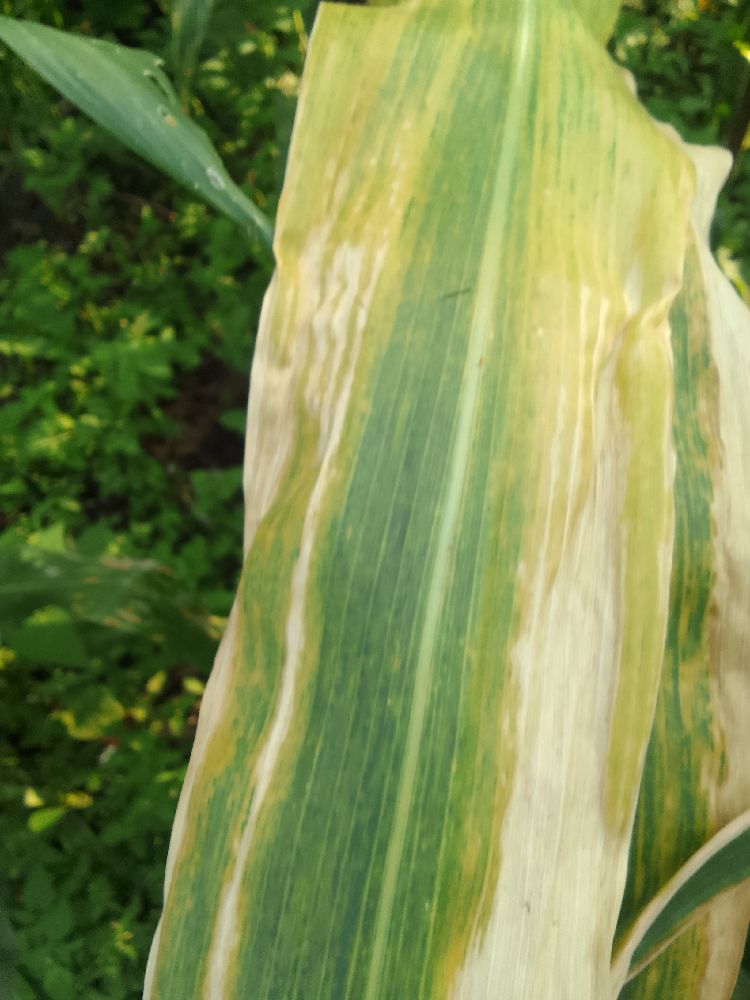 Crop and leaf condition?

maize, maize lethal necrosis
